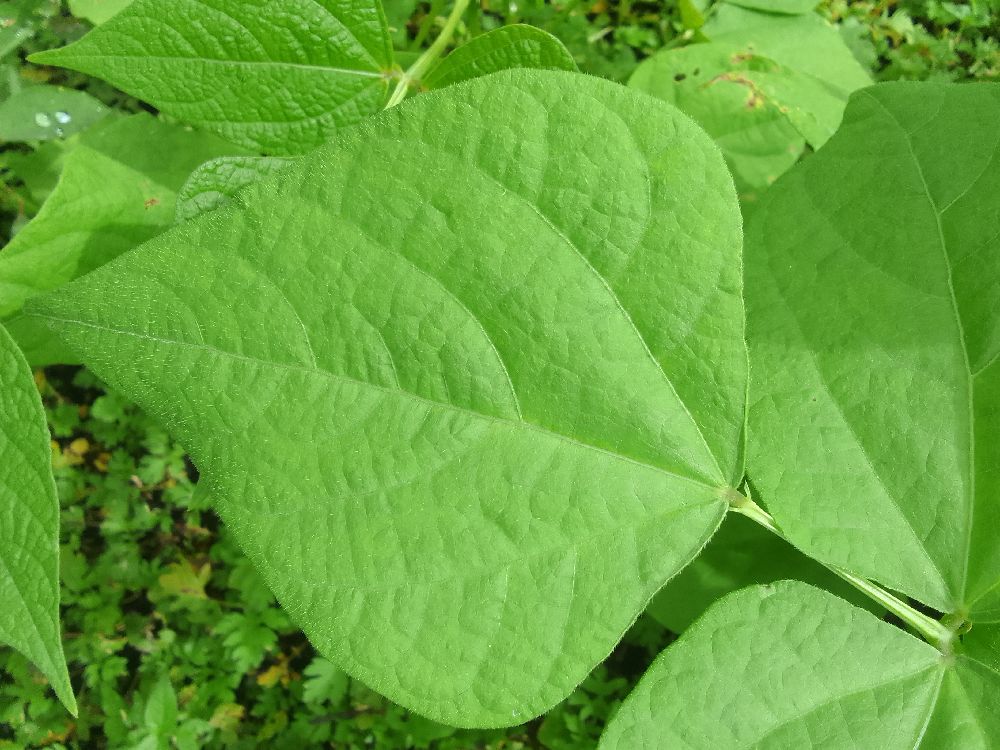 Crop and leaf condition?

common bean, healthy
